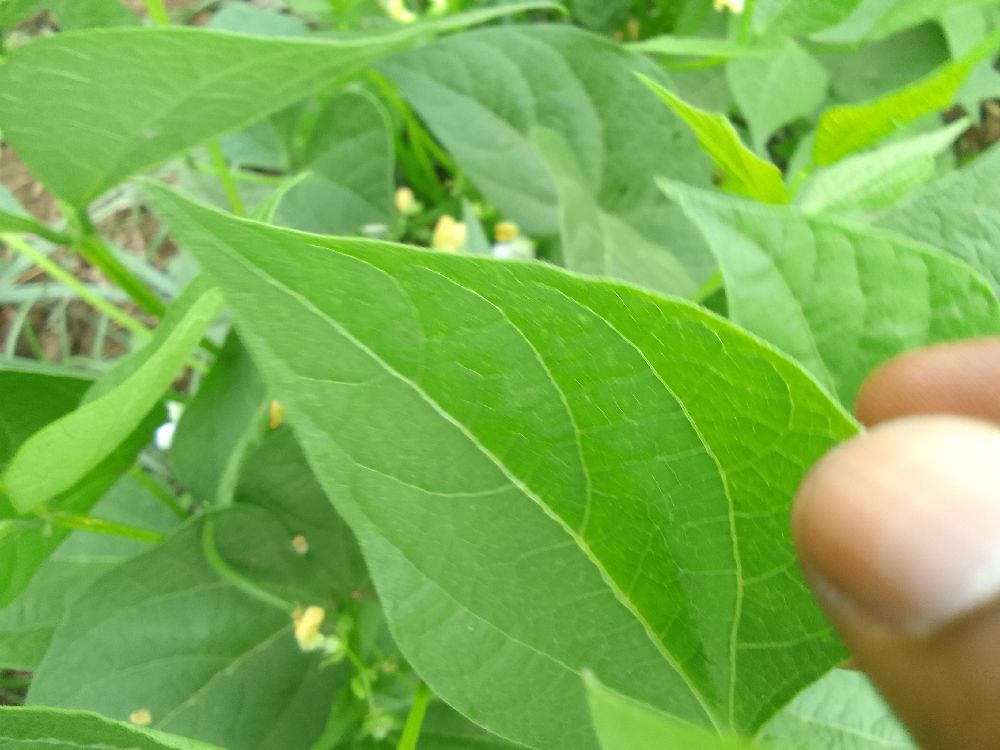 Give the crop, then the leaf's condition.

common bean, healthy
